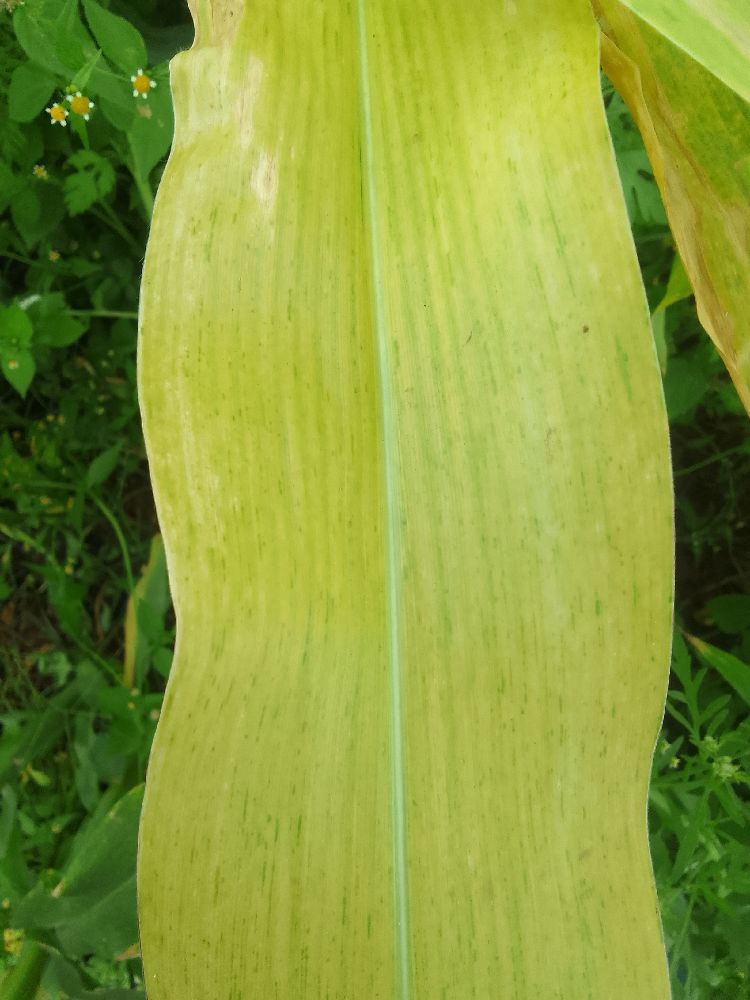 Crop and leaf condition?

maize, maize lethal necrosis
